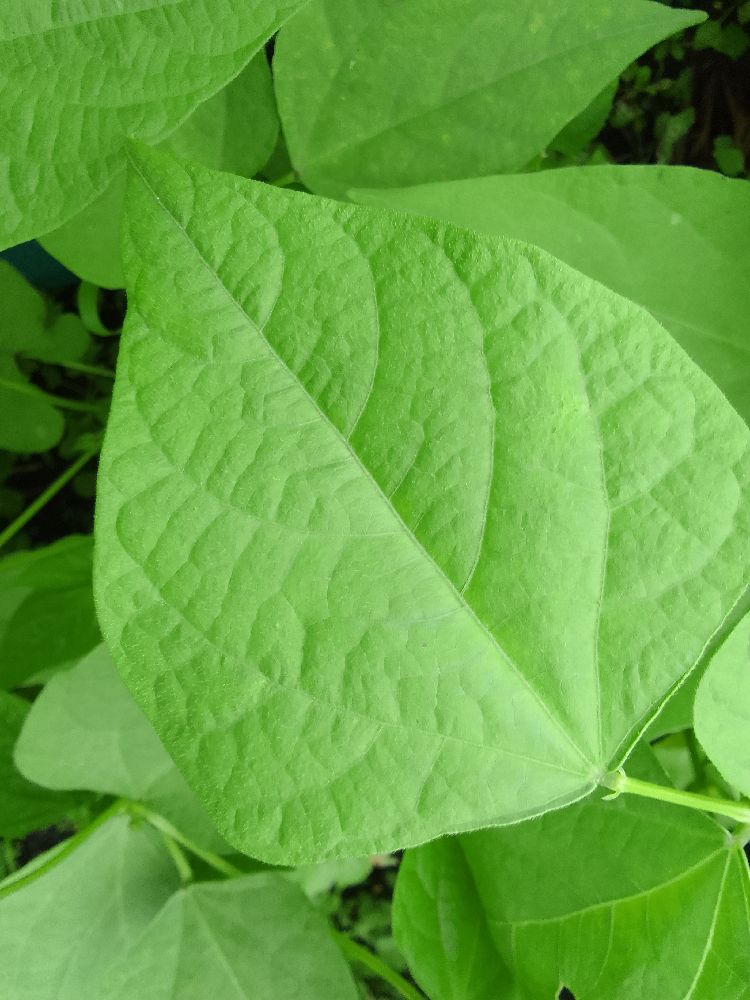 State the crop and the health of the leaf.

common bean, healthy
